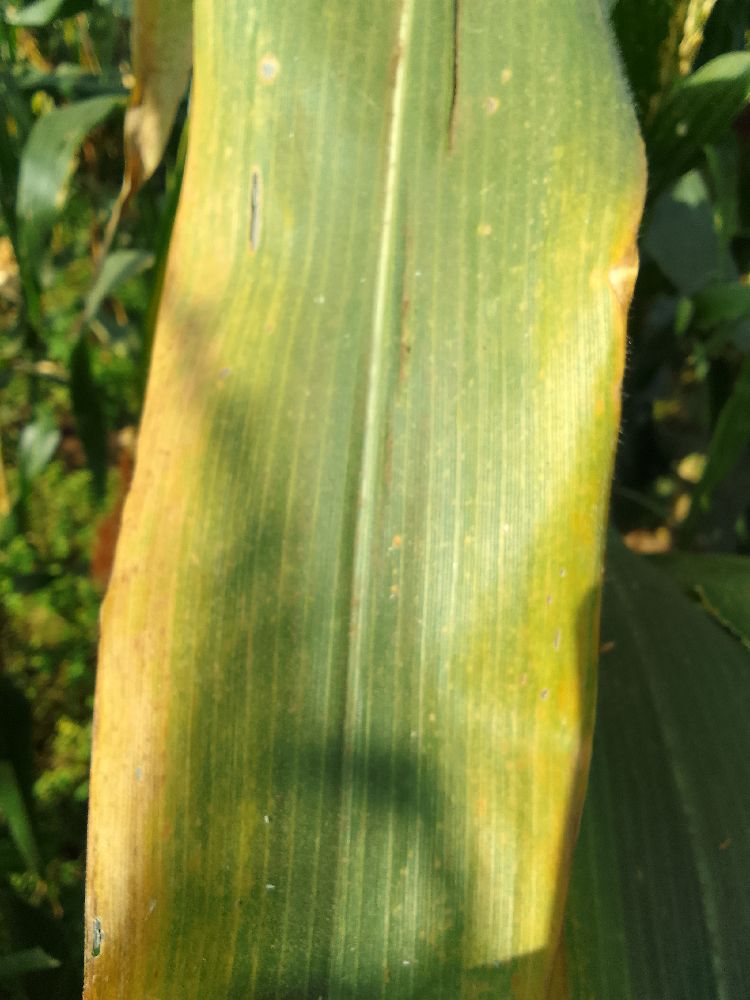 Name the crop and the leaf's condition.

maize, maize lethal necrosis
